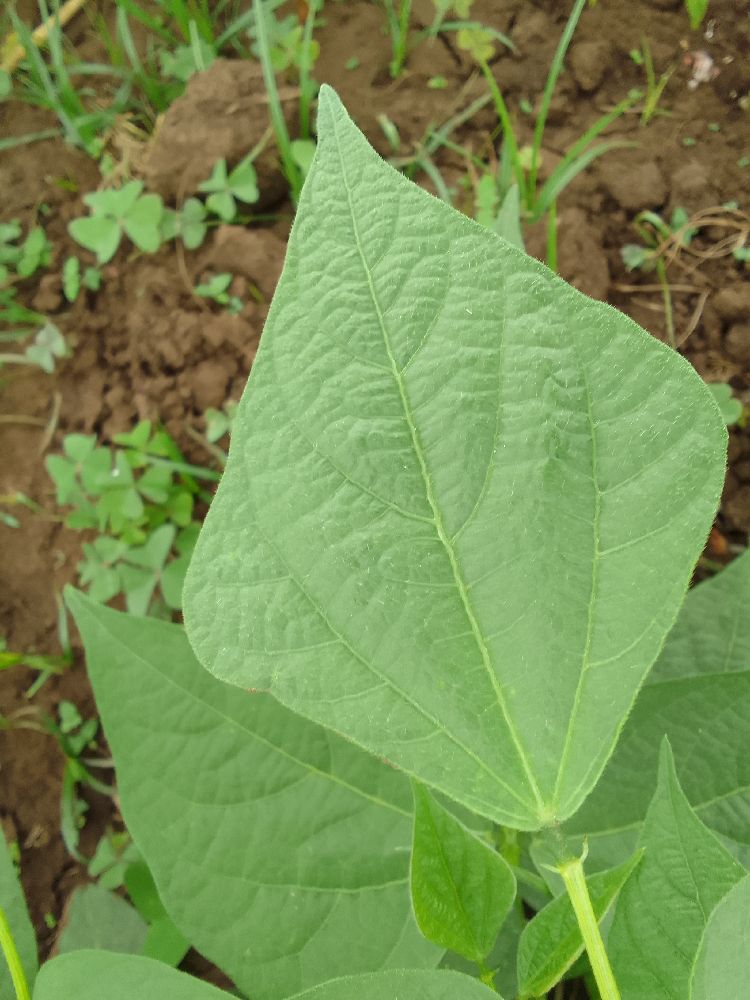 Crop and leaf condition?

common bean, healthy
